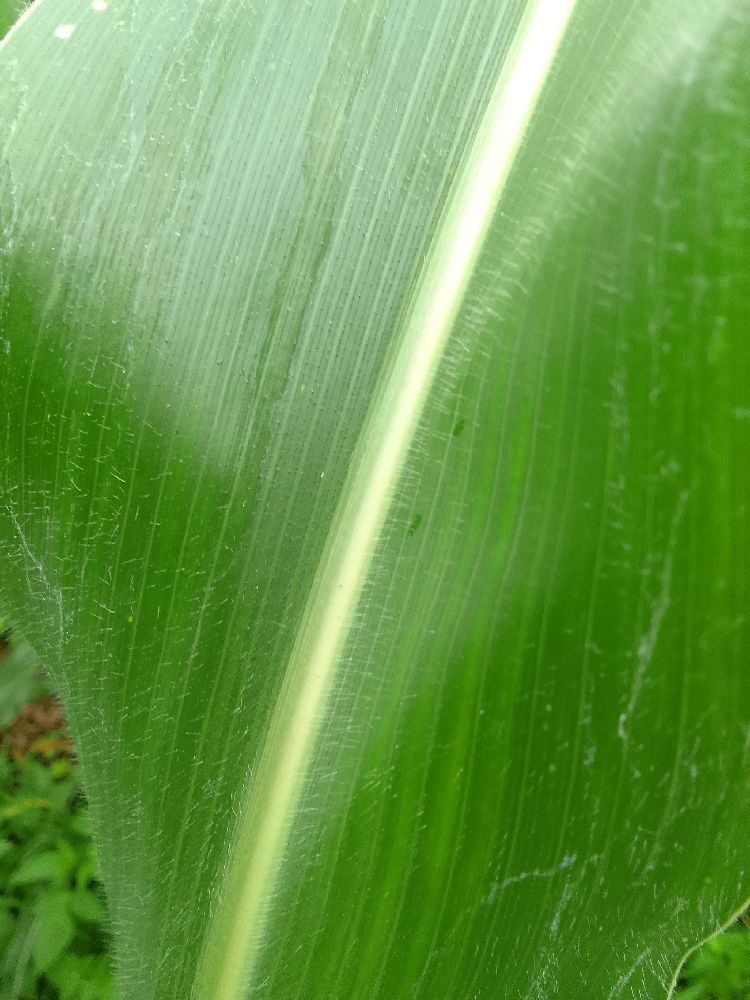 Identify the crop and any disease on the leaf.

maize, healthy
